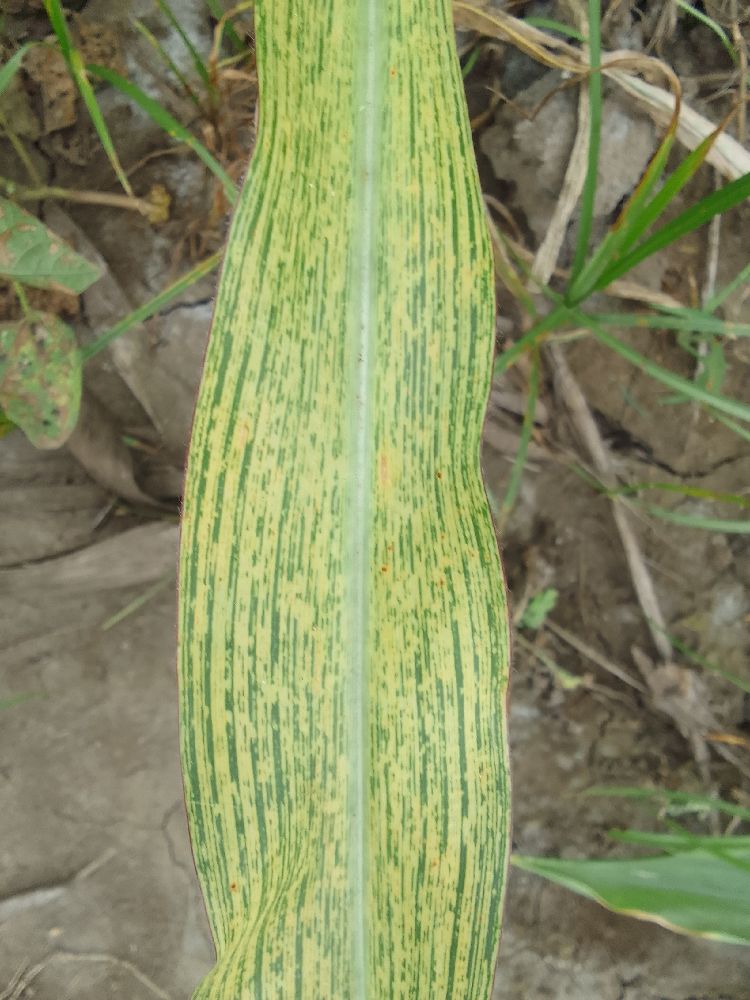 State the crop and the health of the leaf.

maize, maize streak virus
